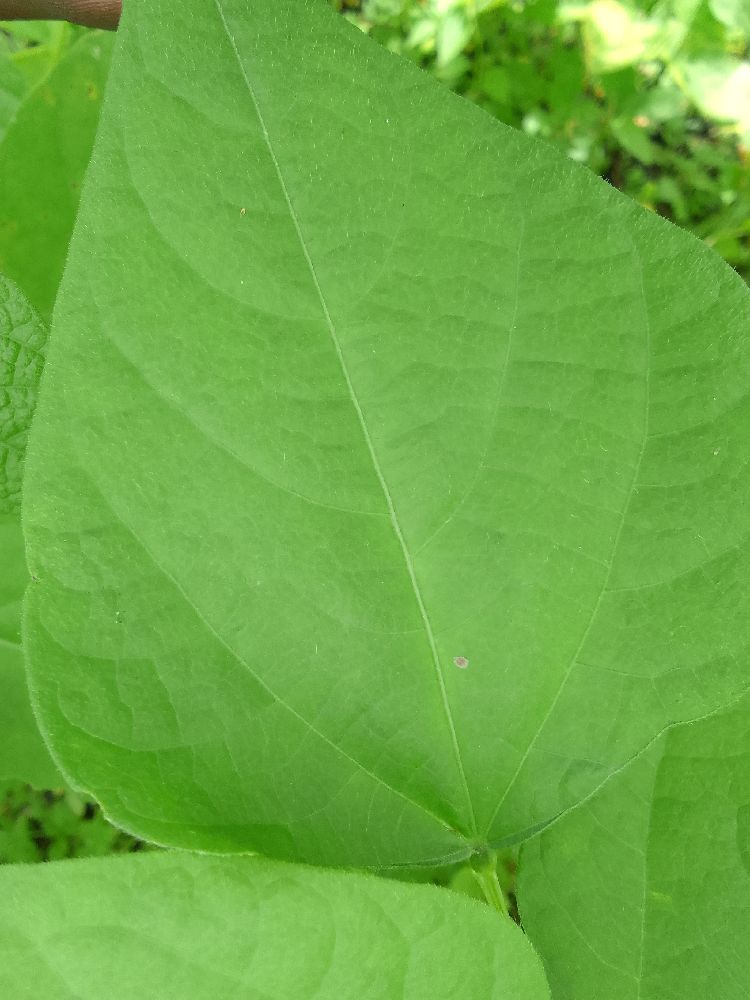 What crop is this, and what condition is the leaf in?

common bean, healthy
